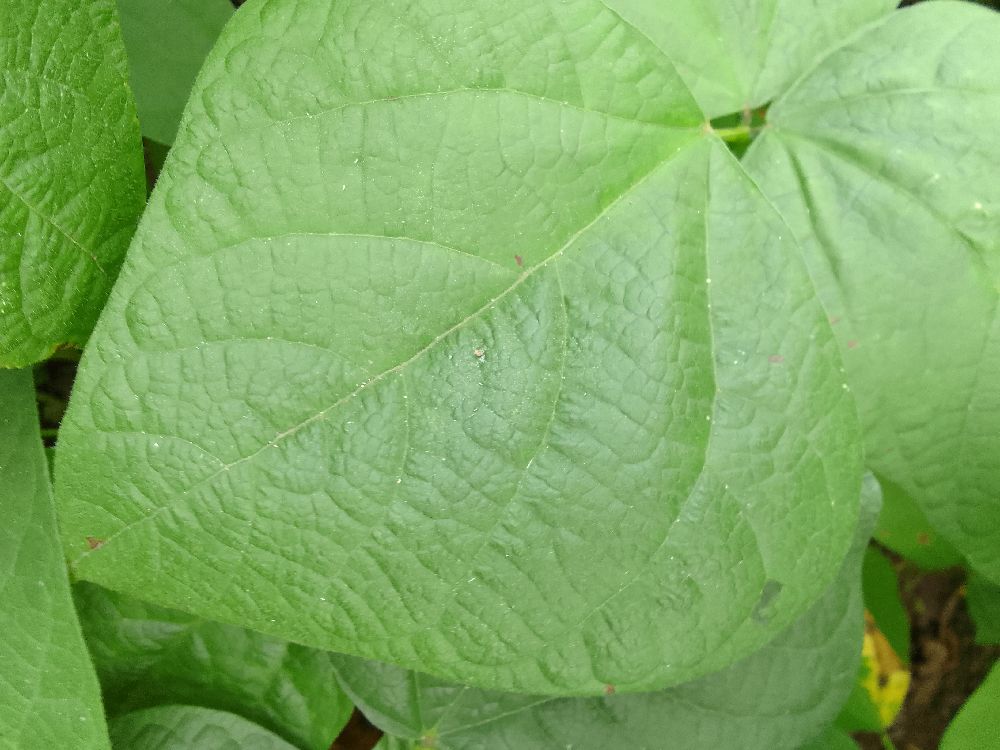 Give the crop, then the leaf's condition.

common bean, healthy
